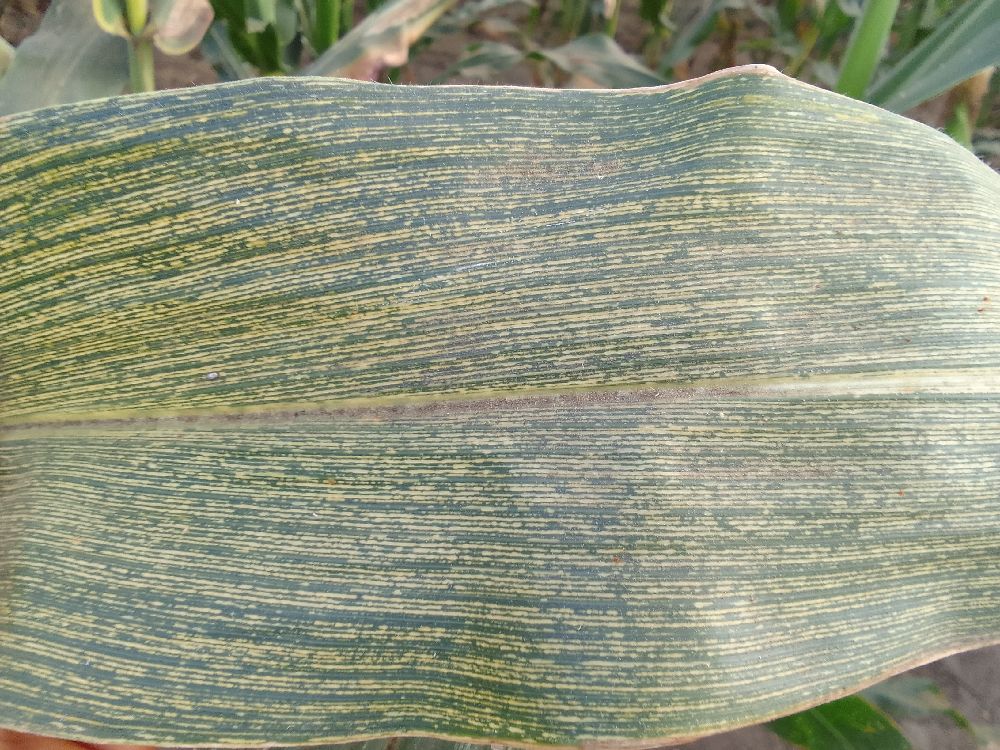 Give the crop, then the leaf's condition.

maize, maize streak virus
